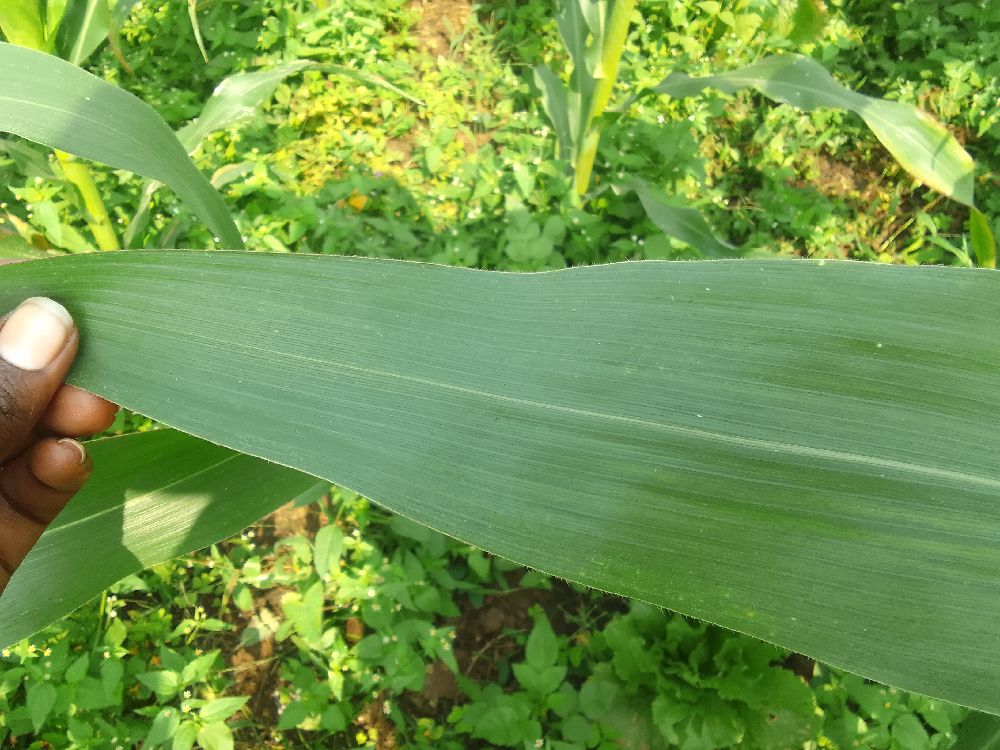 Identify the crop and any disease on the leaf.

maize, healthy
